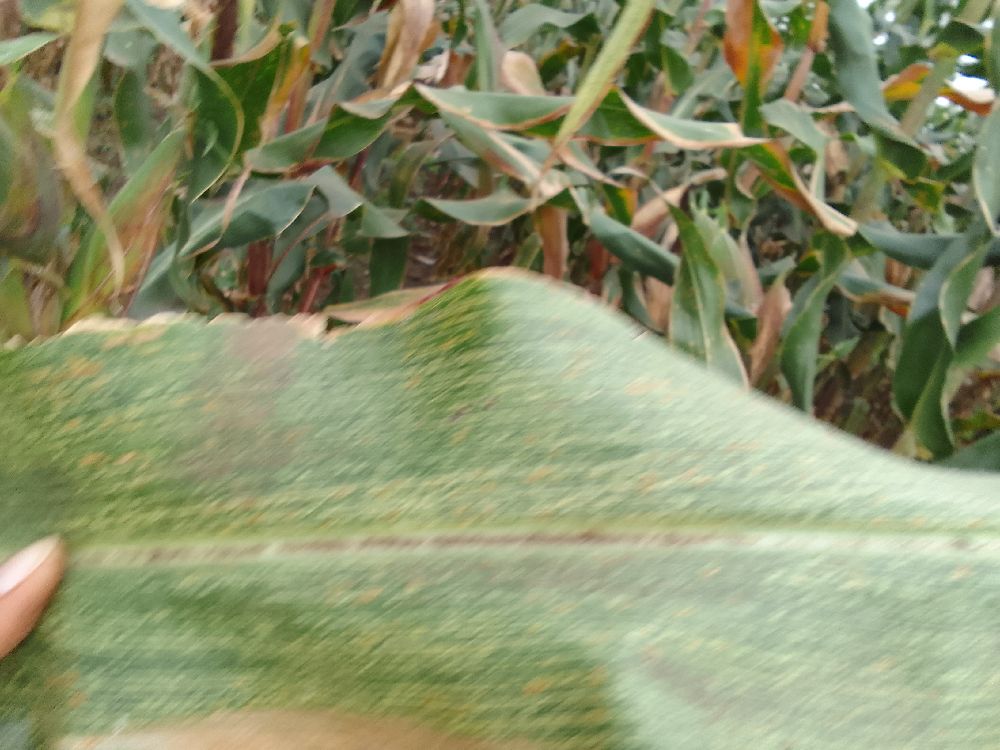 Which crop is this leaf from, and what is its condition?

maize, maize streak virus
